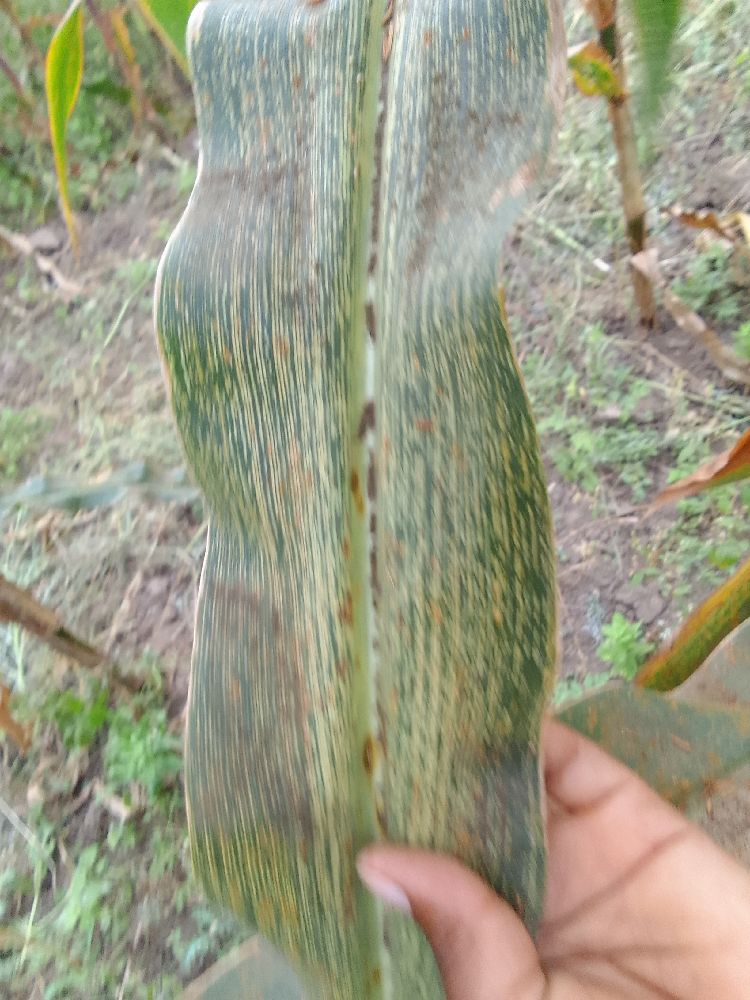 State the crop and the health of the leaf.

maize, maize streak virus
